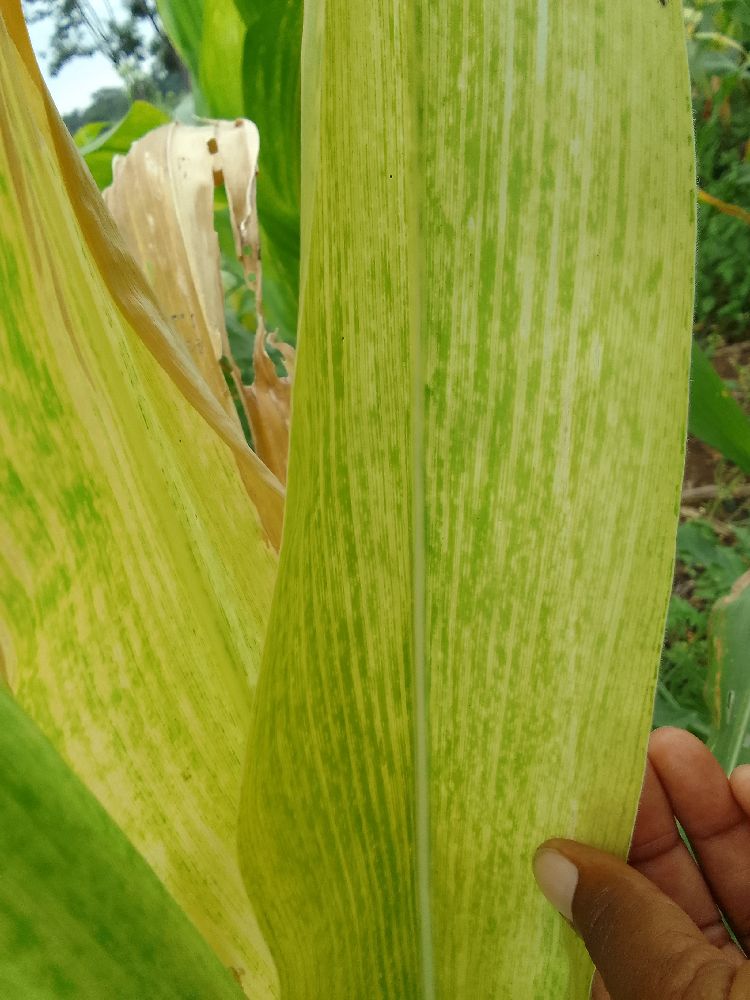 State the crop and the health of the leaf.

maize, maize lethal necrosis
